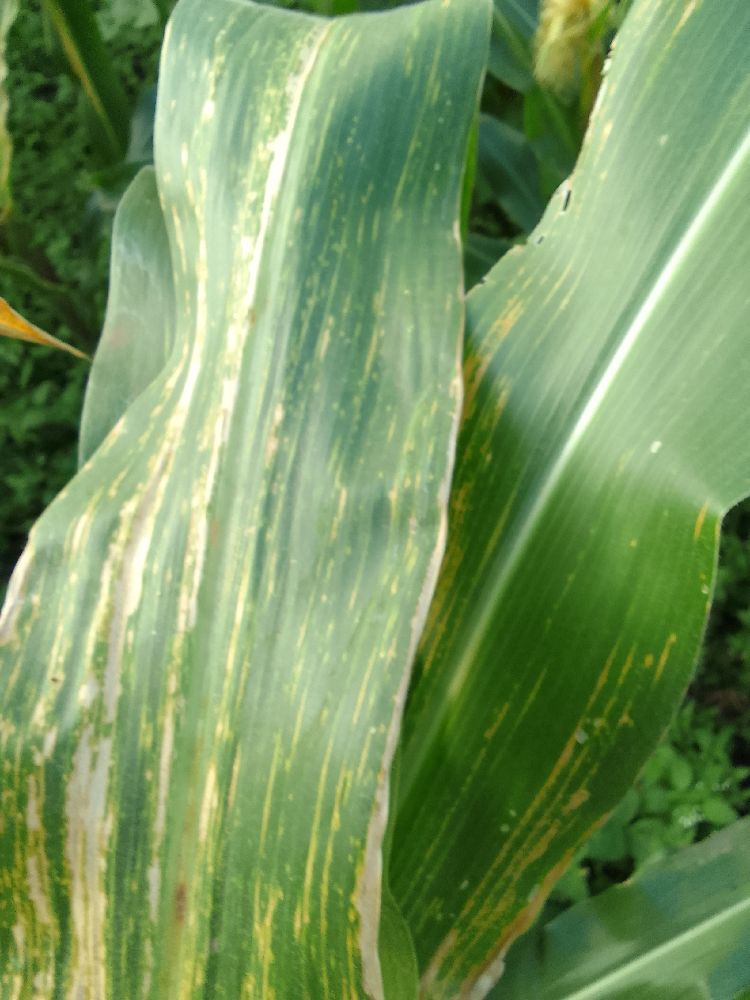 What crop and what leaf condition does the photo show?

maize, maize lethal necrosis
